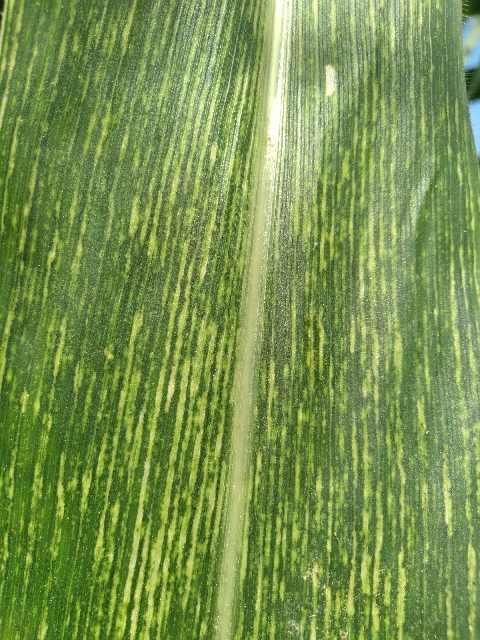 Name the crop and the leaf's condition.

maize, maize streak virus
